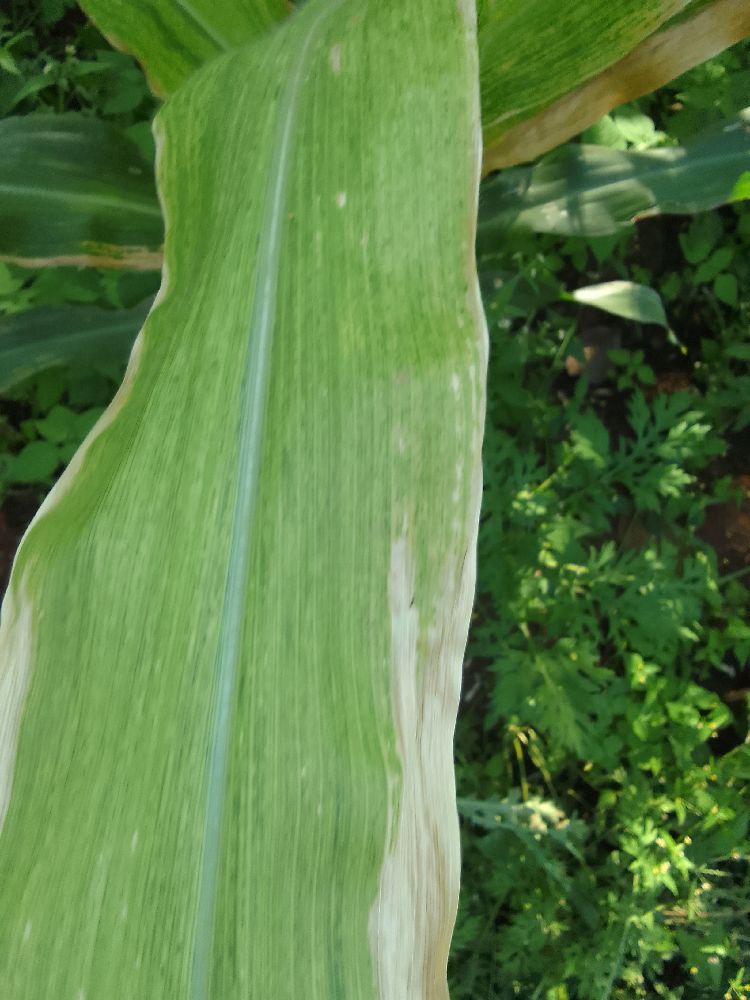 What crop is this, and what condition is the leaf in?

maize, maize lethal necrosis
